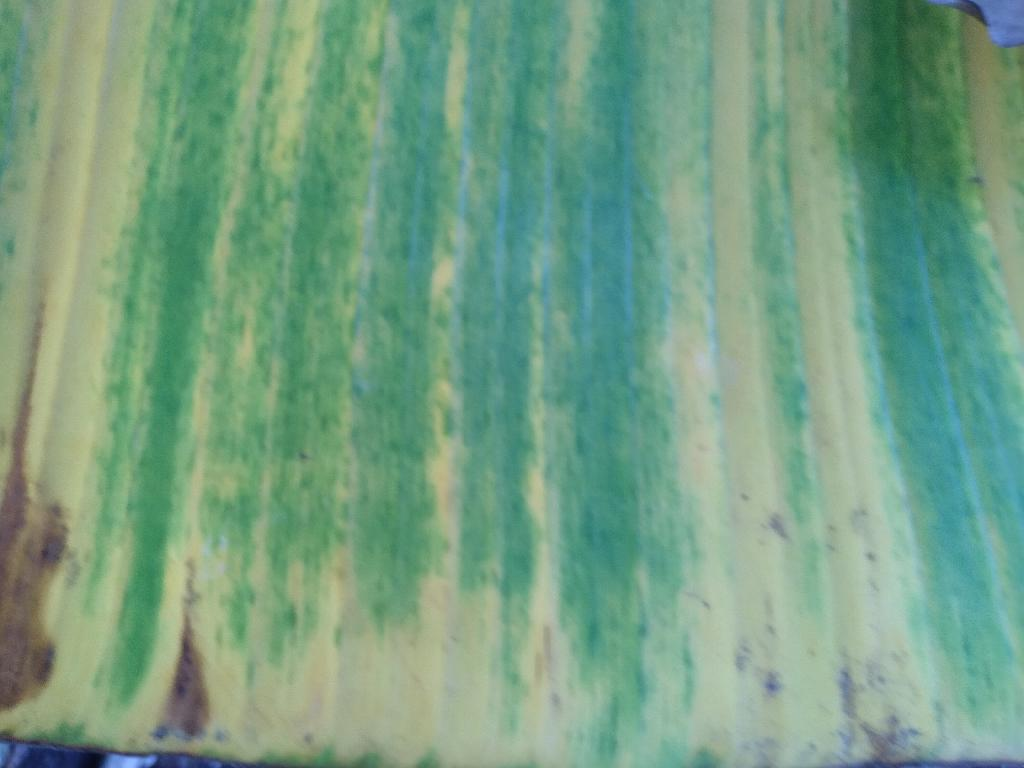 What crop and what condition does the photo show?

banana, fusarium wilt race 1
